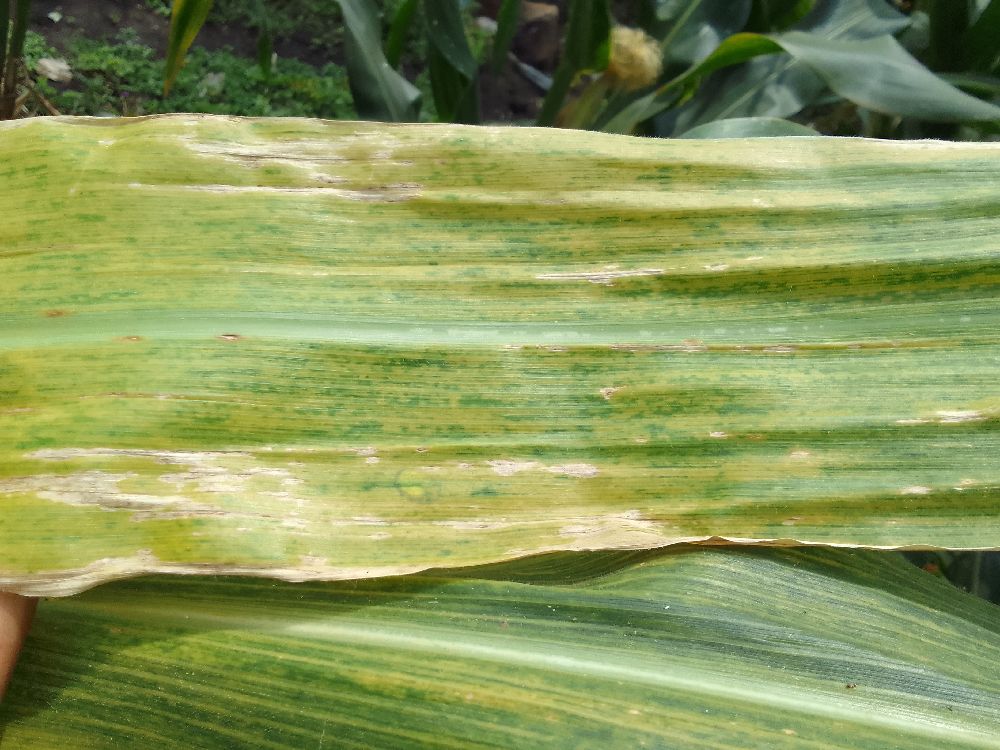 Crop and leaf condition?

maize, maize lethal necrosis
